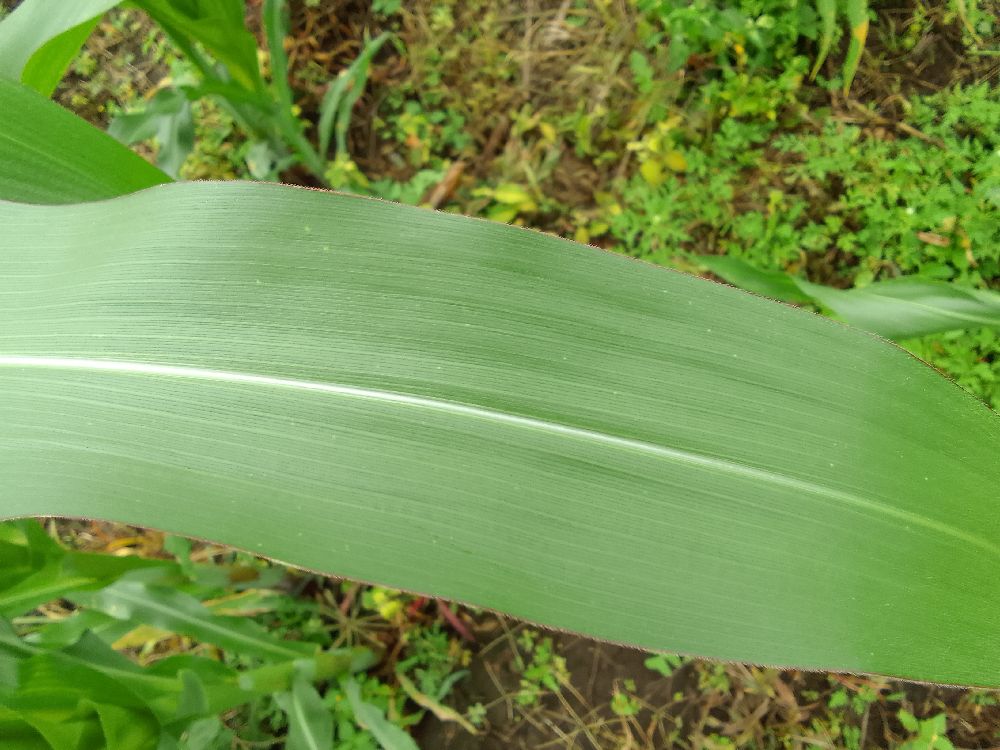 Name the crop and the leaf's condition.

maize, healthy
